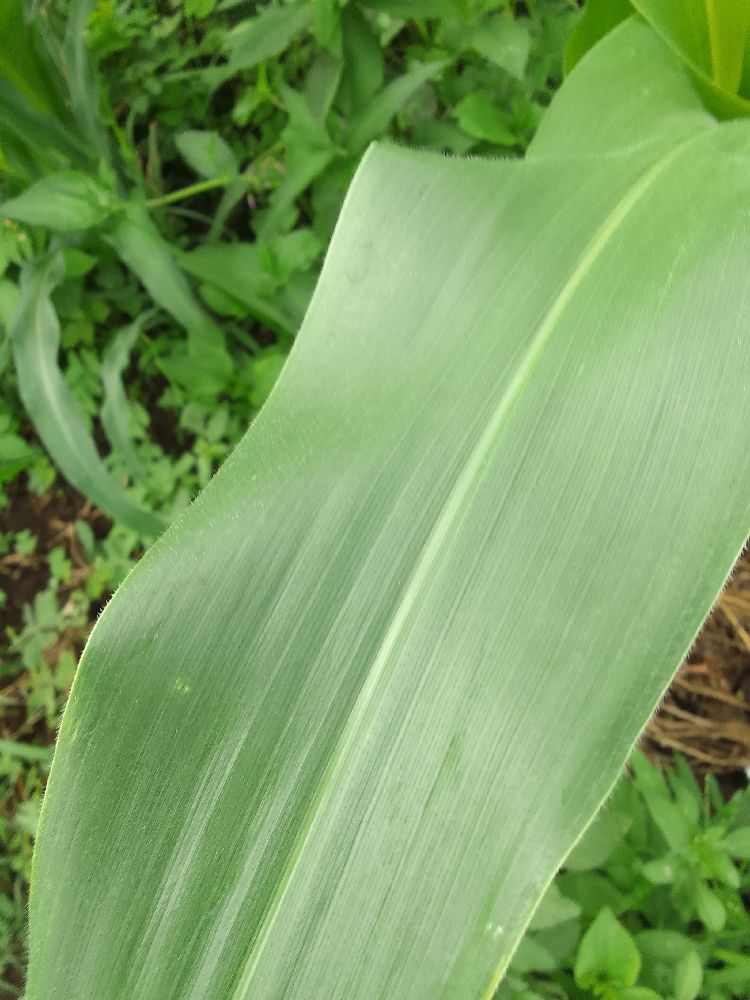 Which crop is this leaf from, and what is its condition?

maize, healthy
